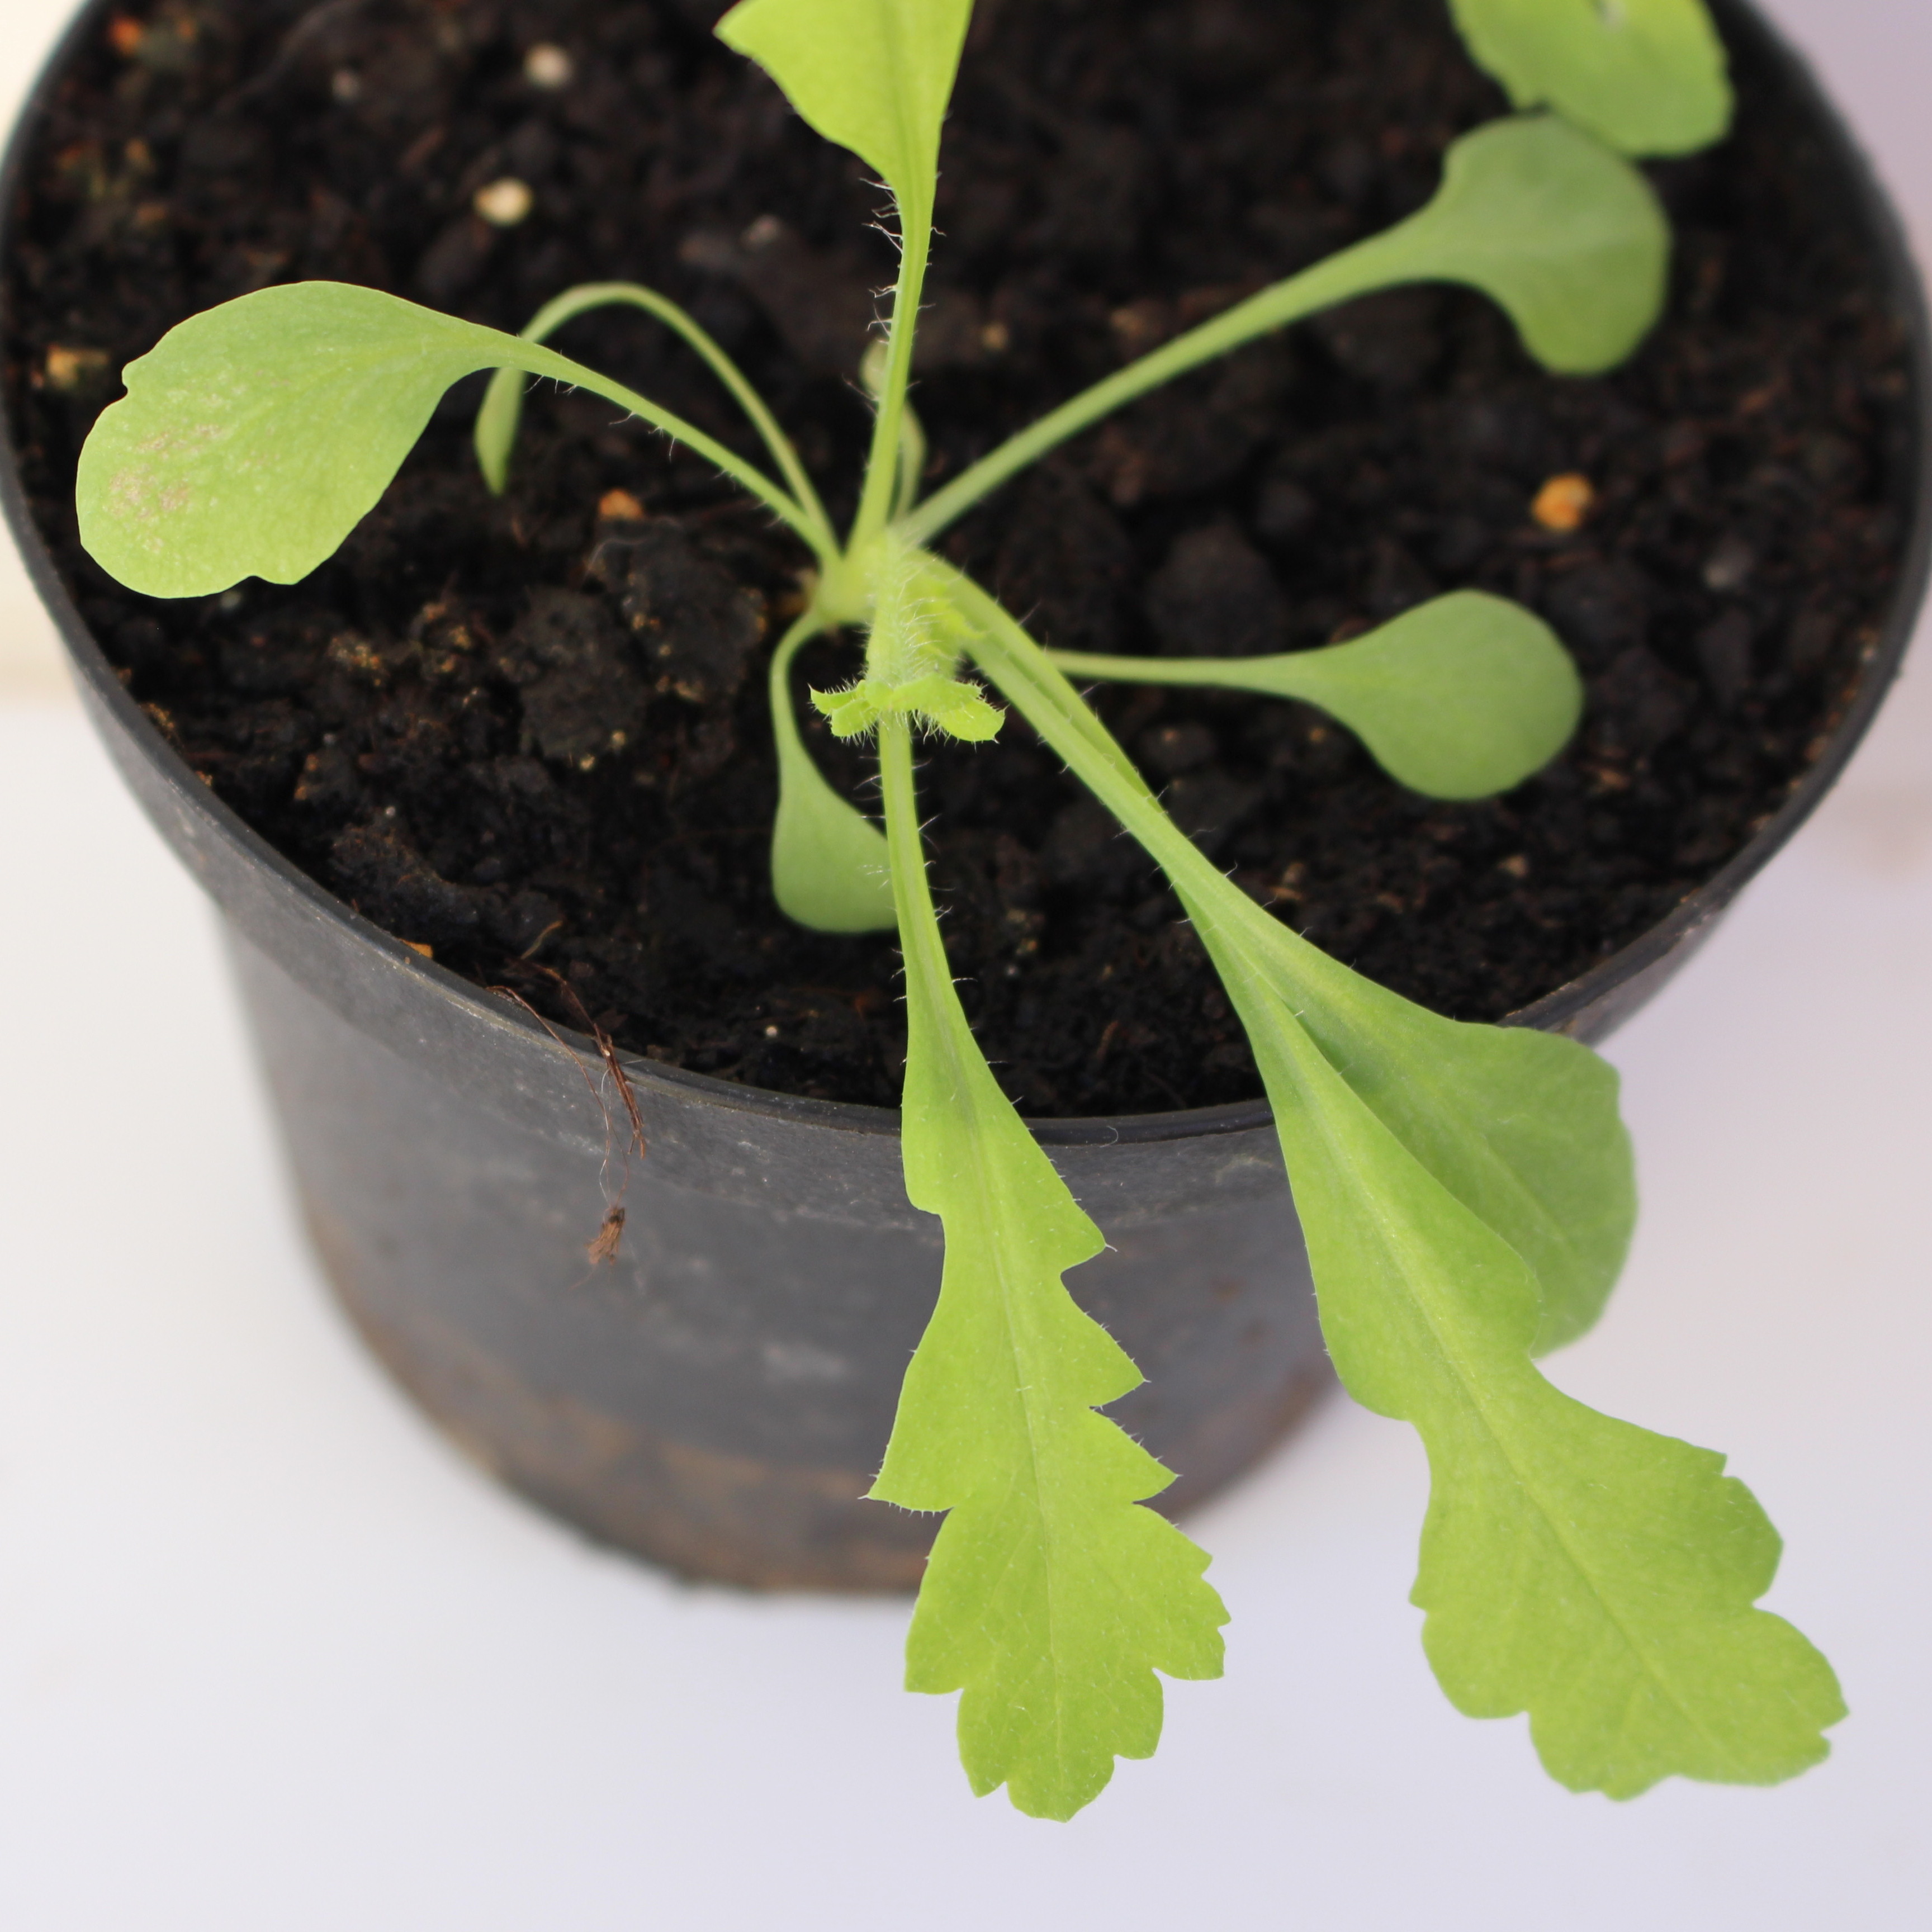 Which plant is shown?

Papaver rhoeas
